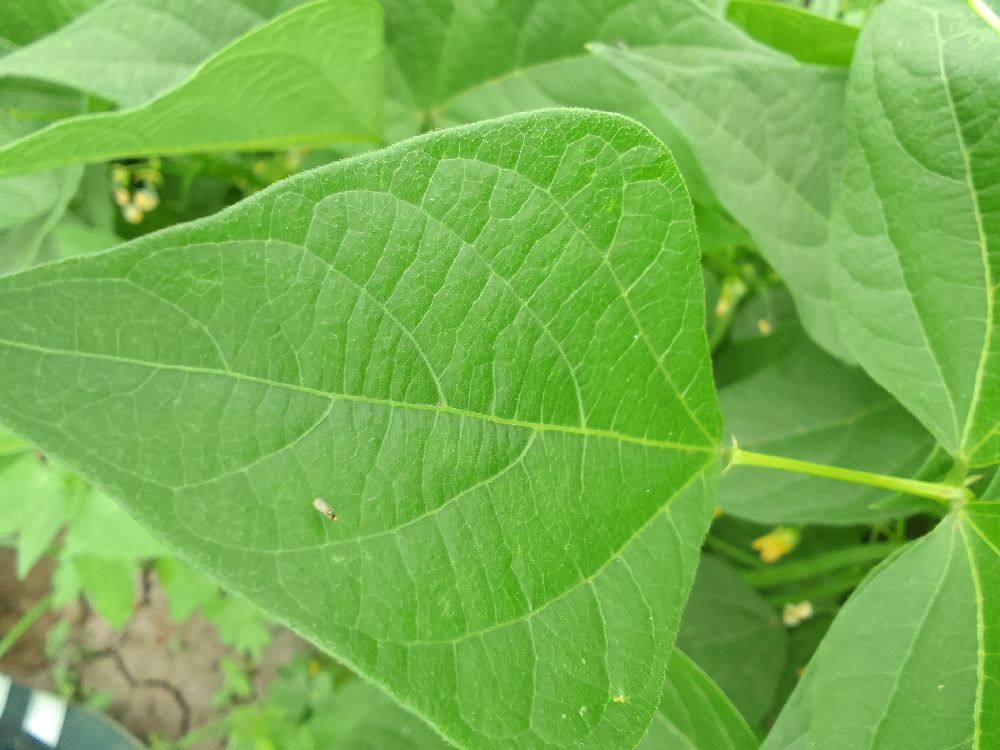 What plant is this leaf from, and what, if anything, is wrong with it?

common bean, healthy
